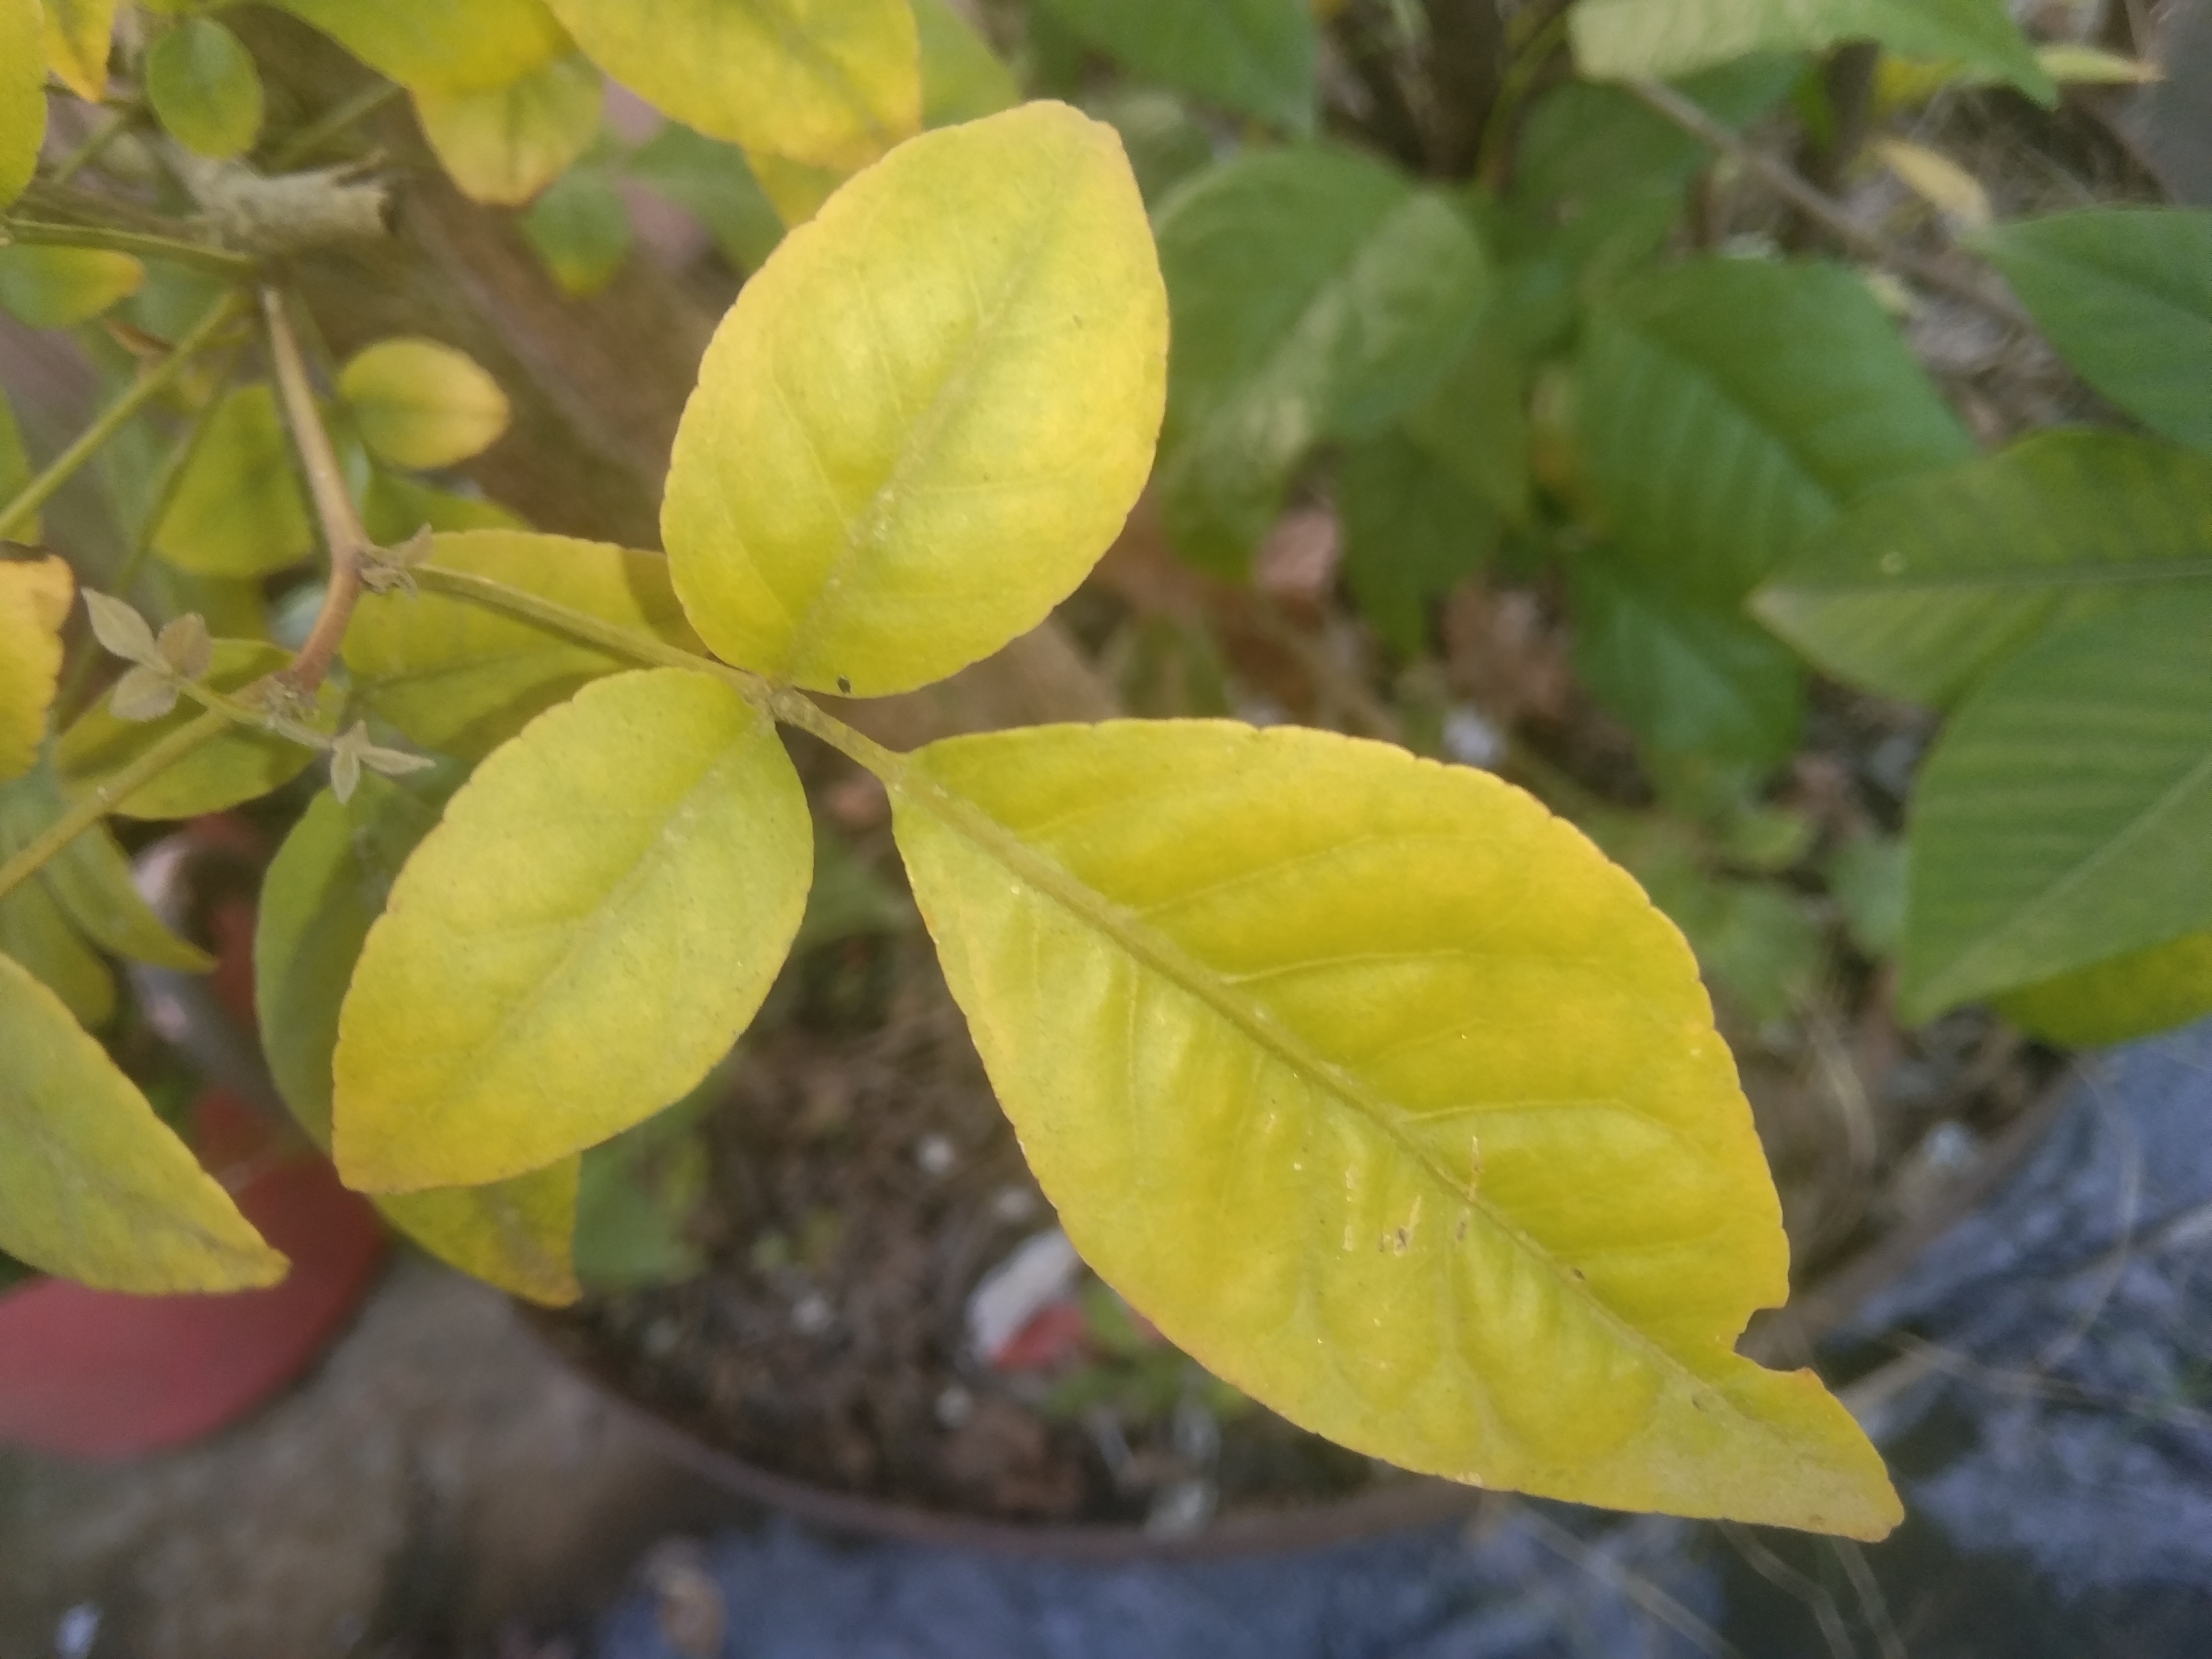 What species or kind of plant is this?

wood apple
